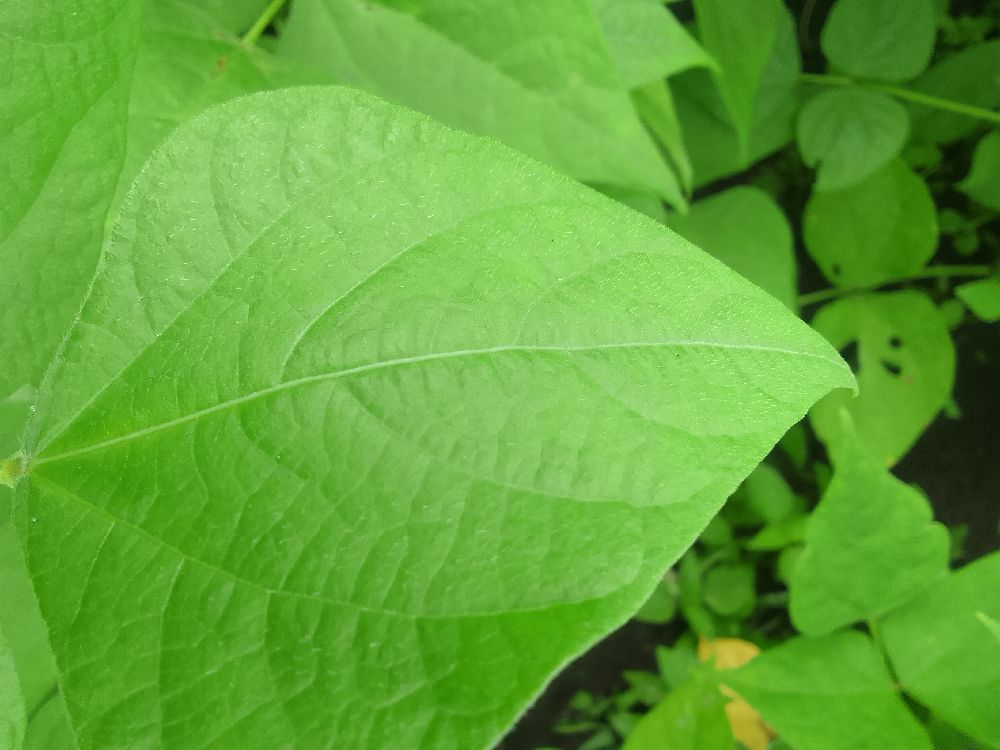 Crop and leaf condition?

common bean, healthy
